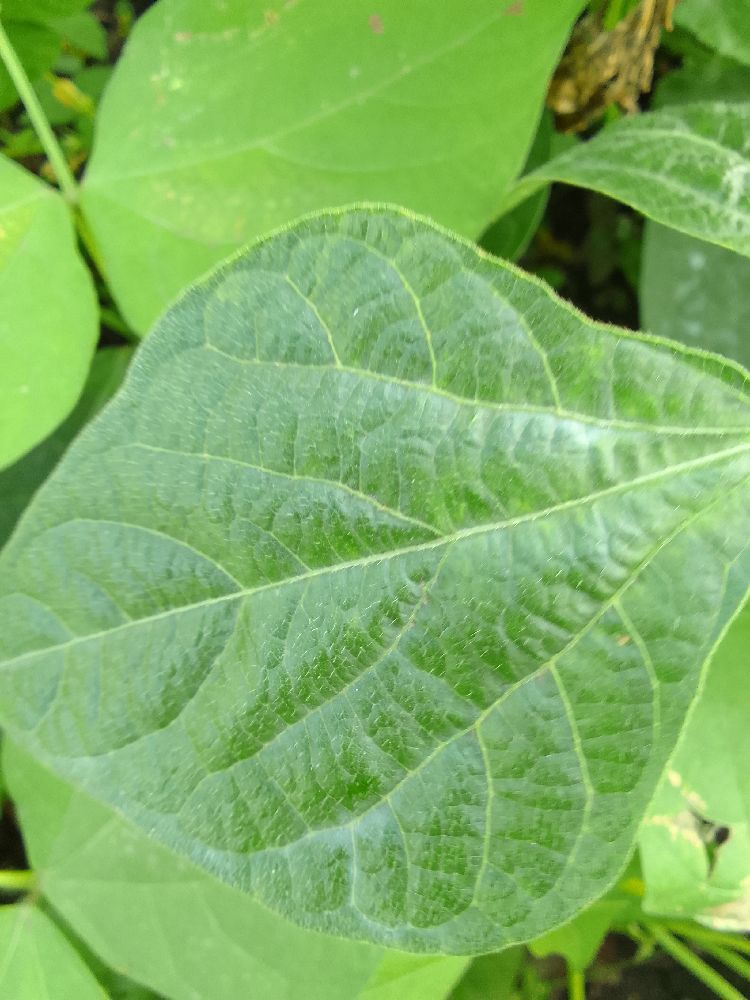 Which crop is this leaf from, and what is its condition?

common bean, healthy
